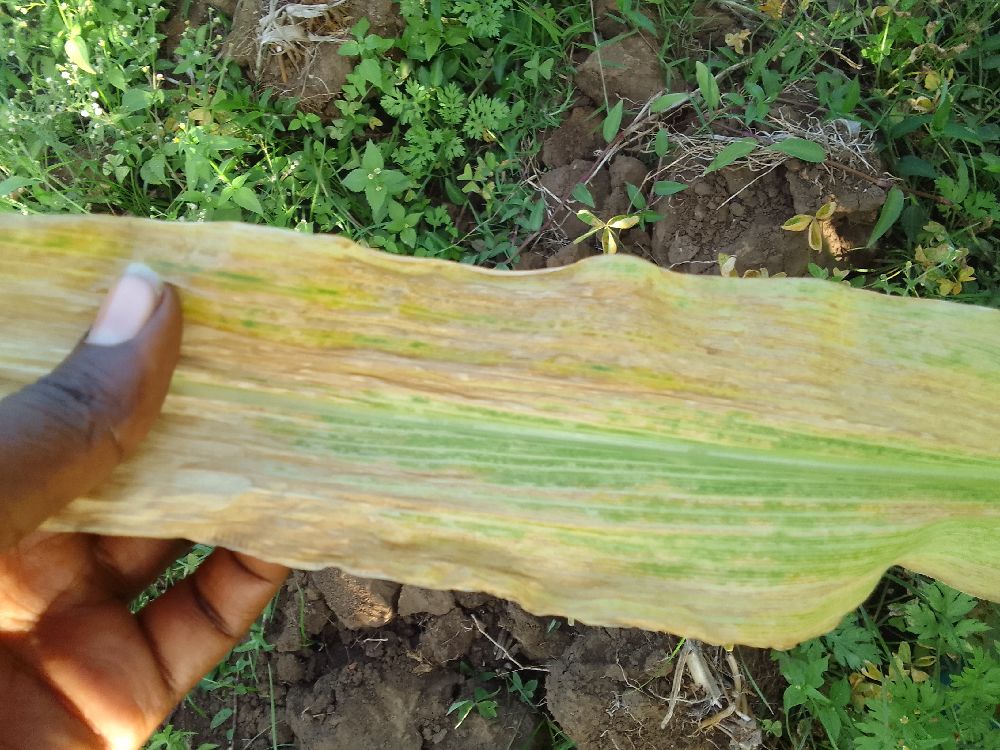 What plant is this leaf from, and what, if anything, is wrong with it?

maize, maize lethal necrosis
